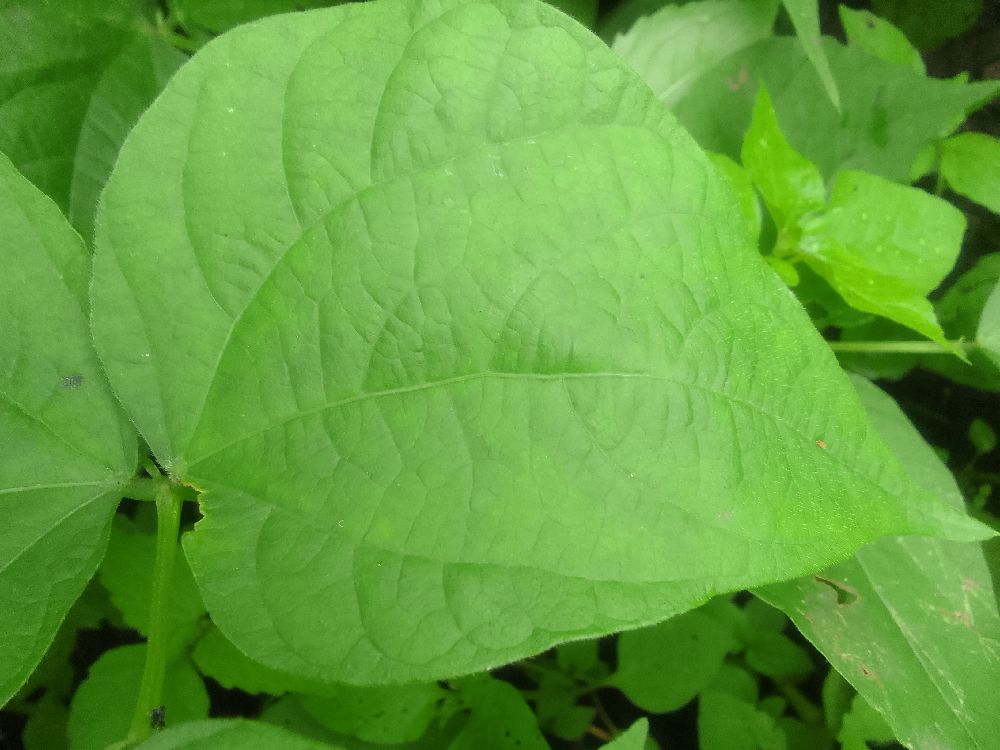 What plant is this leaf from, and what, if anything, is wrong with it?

common bean, healthy
